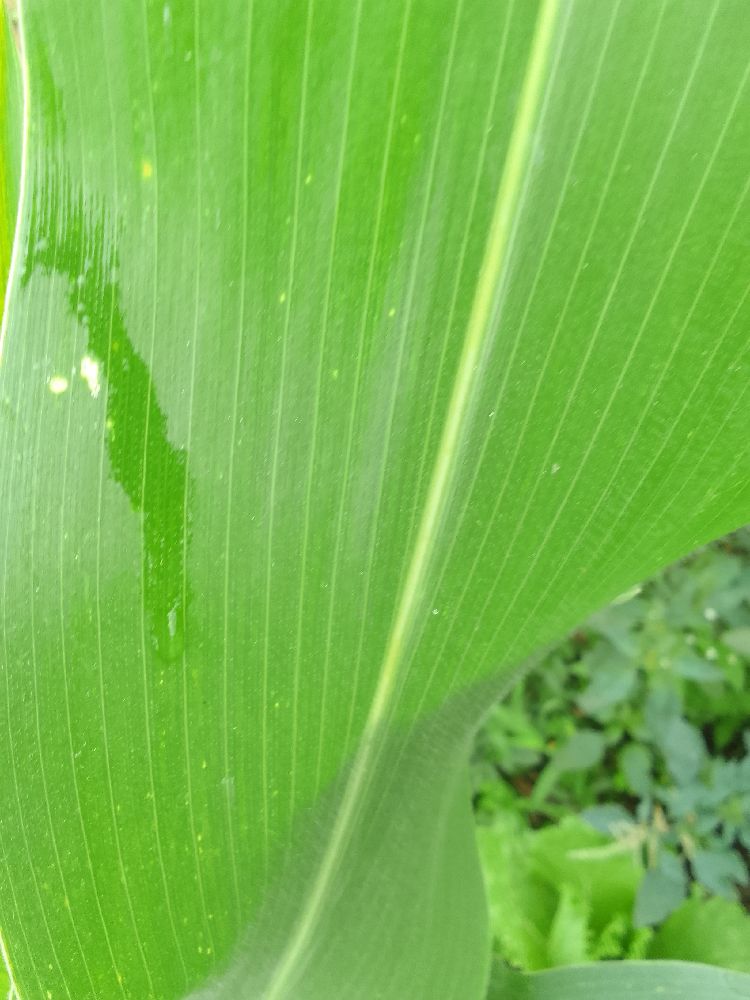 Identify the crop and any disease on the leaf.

maize, healthy
